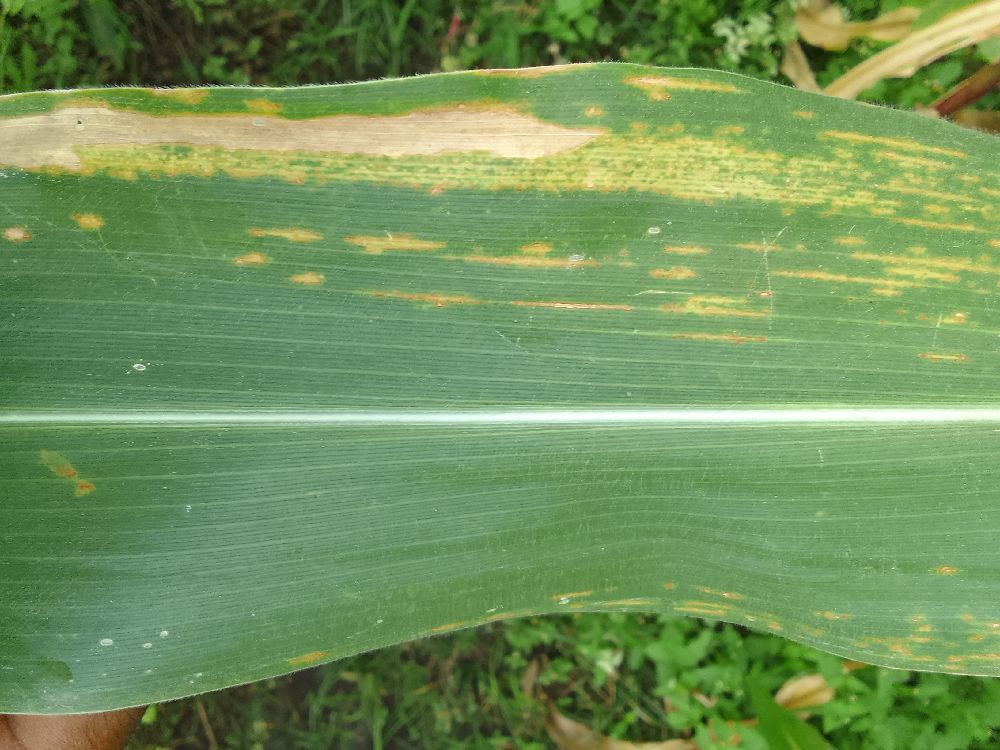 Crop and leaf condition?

maize, maize lethal necrosis
